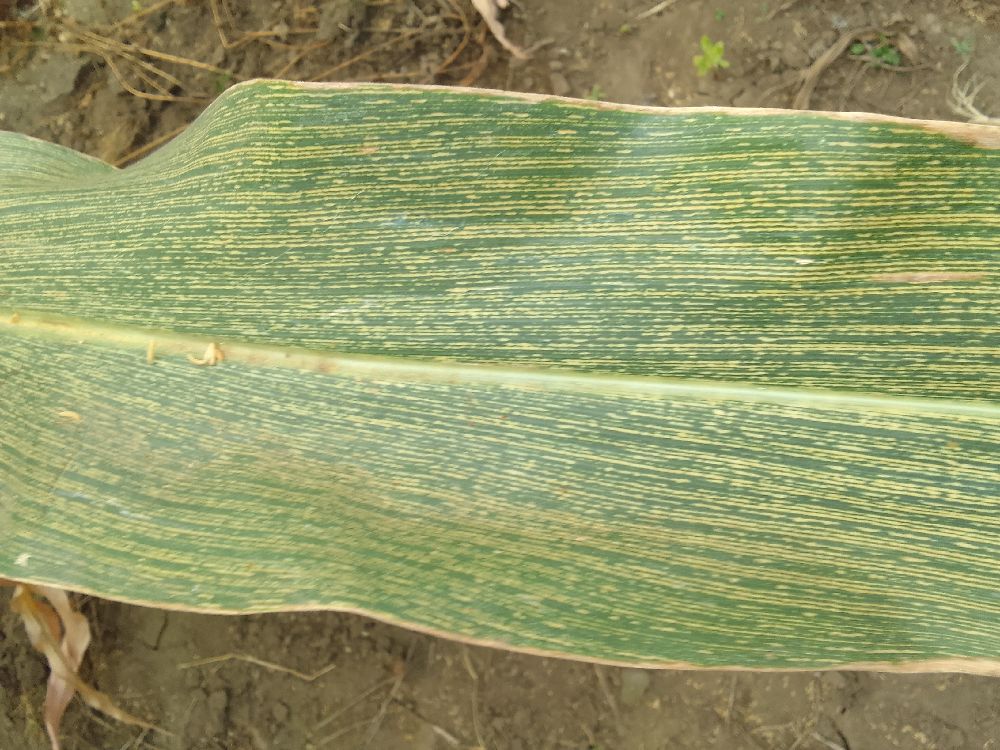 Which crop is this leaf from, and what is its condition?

maize, maize streak virus
